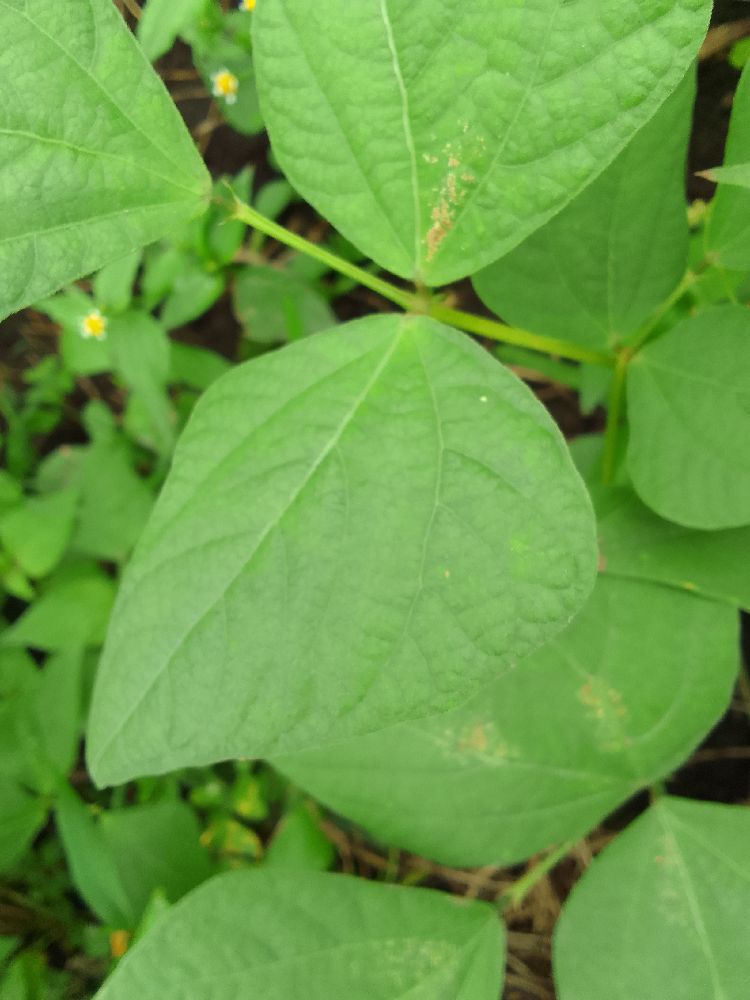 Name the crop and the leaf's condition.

common bean, healthy
